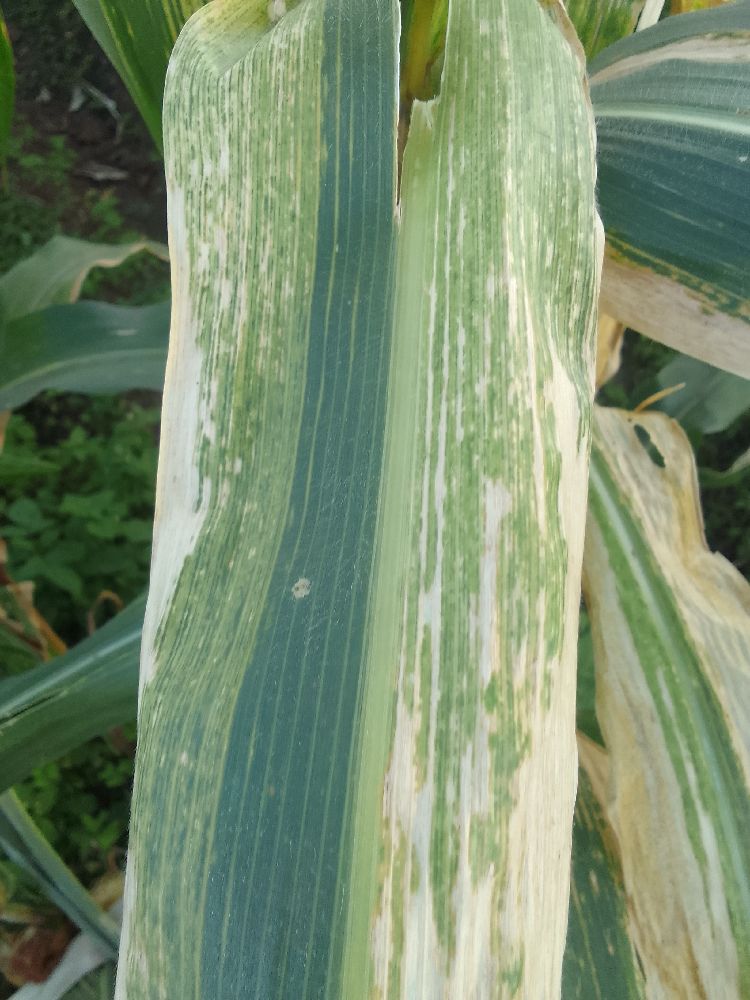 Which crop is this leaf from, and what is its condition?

maize, maize lethal necrosis
